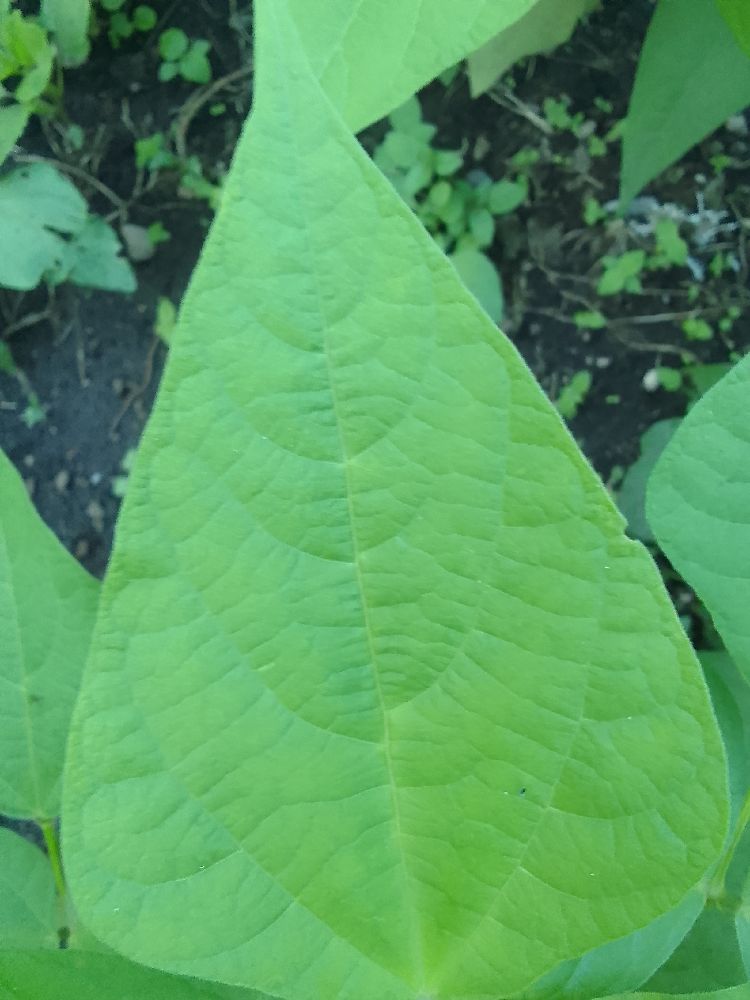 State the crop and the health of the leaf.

common bean, healthy
